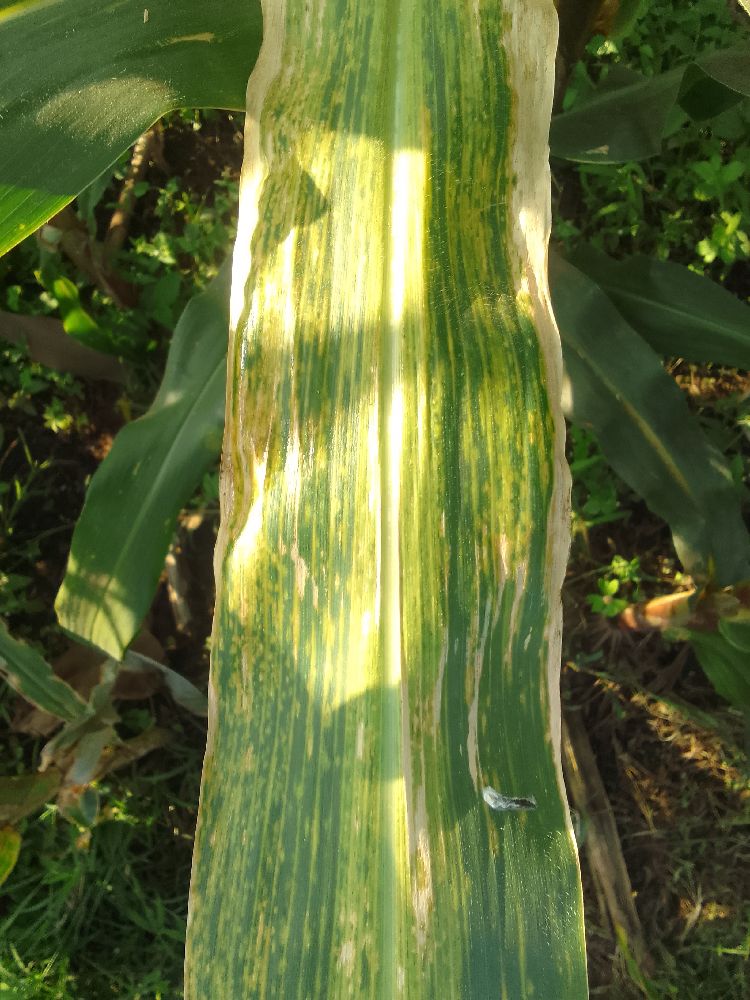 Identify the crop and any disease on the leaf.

maize, maize lethal necrosis
